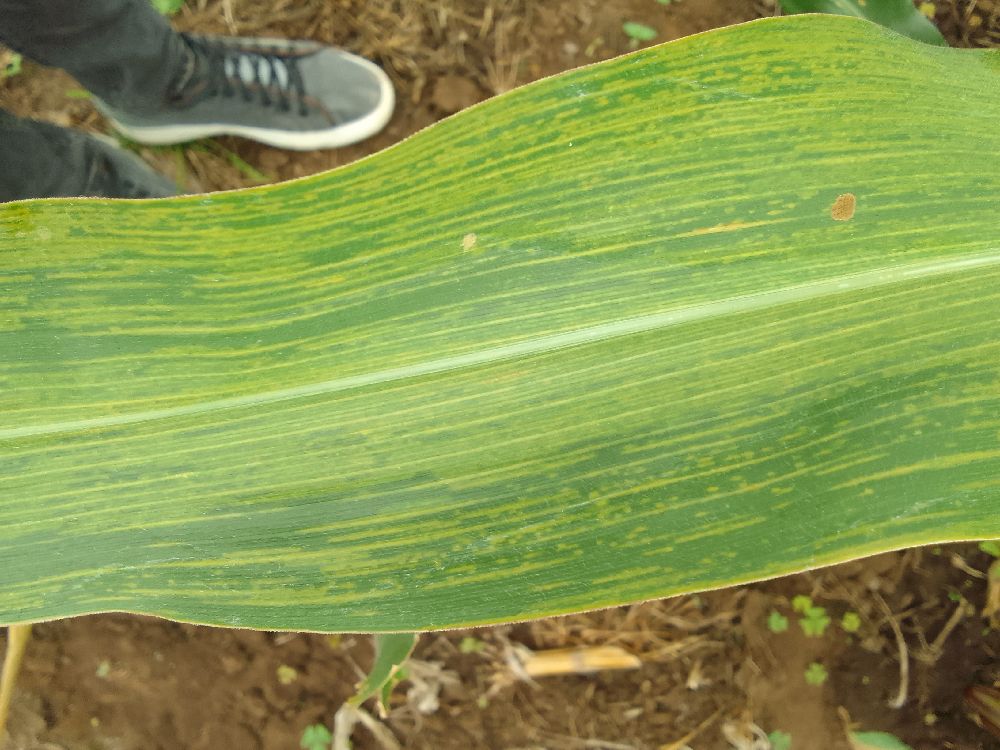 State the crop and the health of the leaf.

maize, maize lethal necrosis
